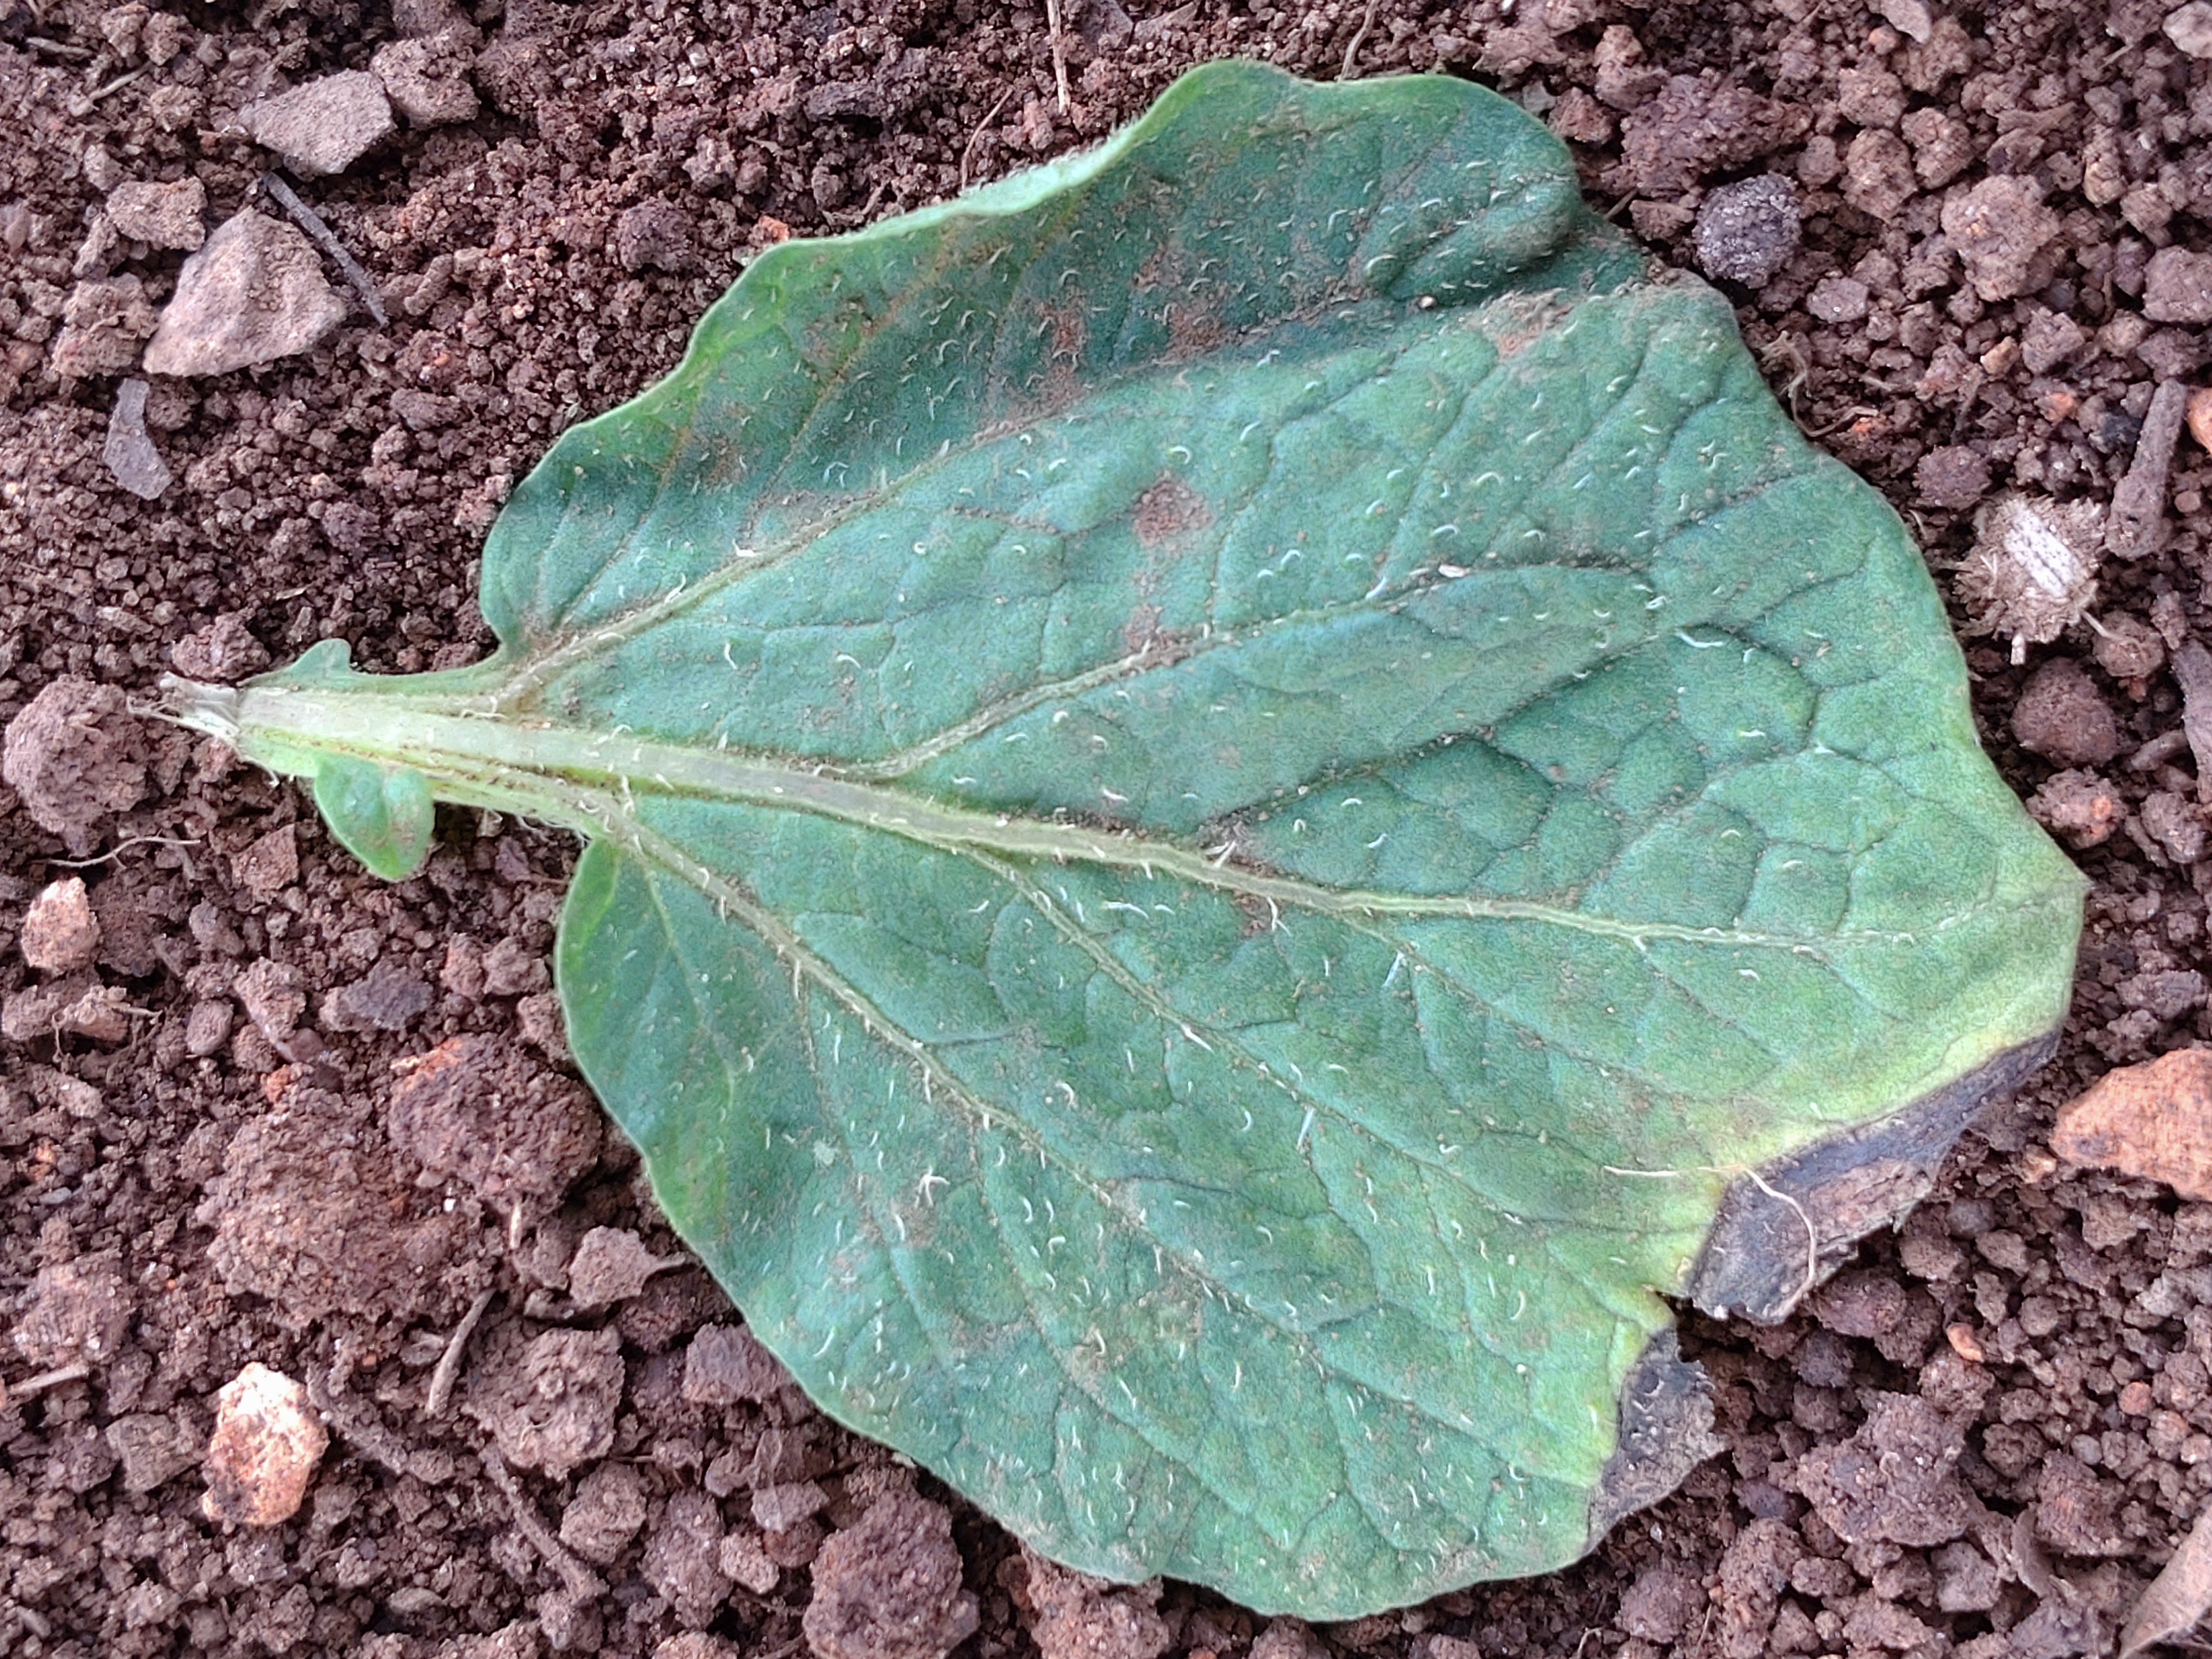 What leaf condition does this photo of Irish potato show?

early blight
